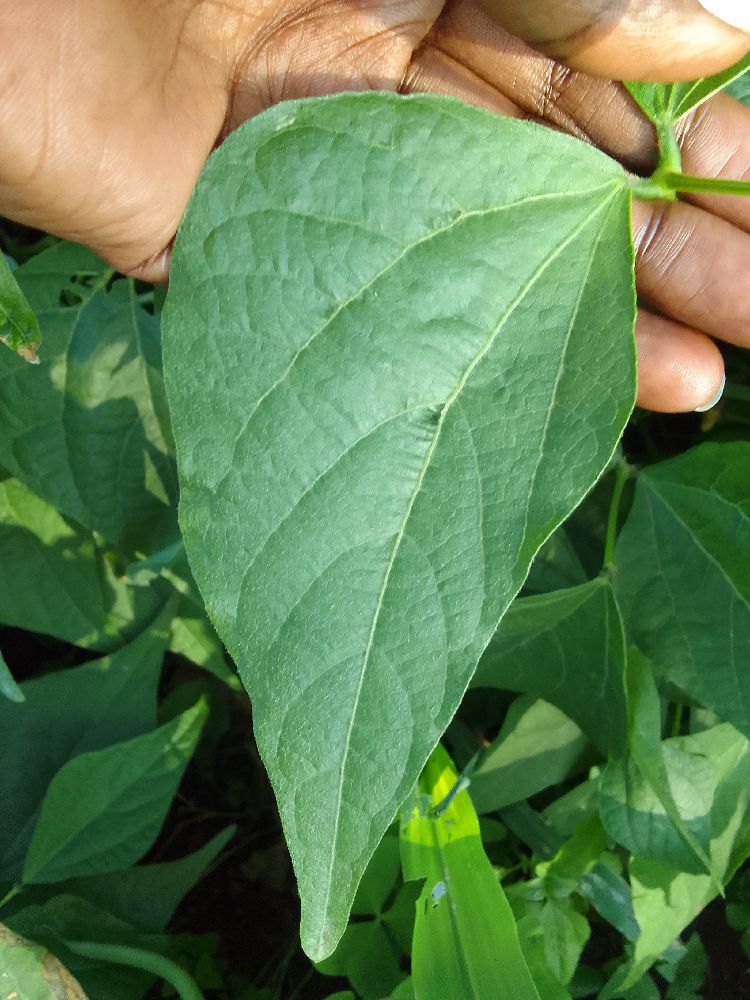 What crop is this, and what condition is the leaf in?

common bean, healthy
